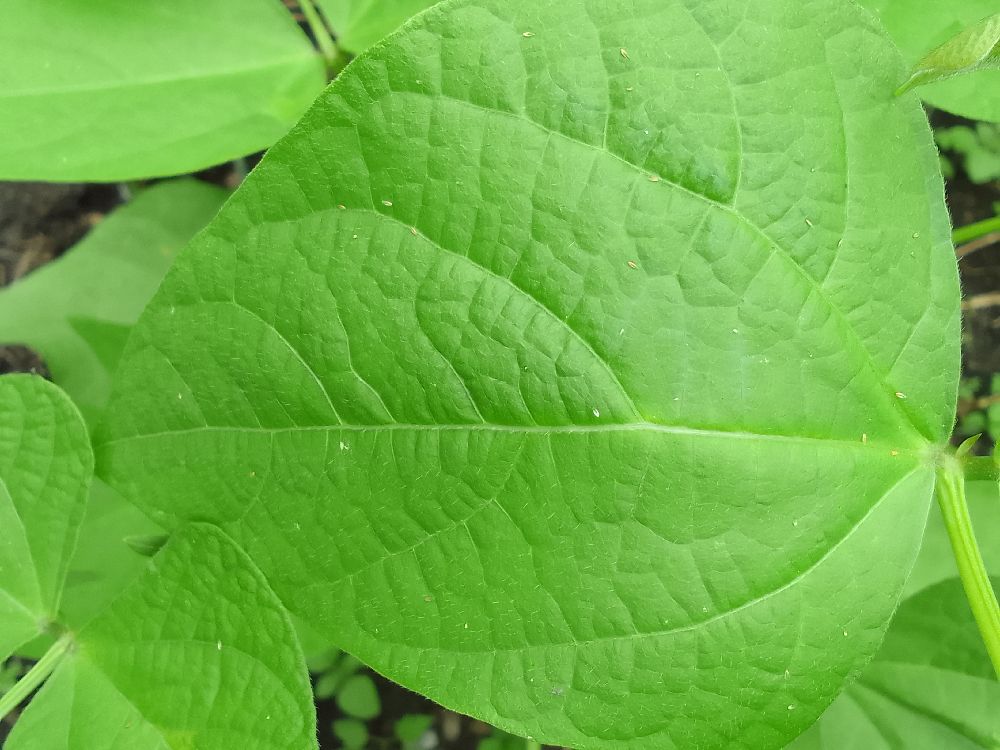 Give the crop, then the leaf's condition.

common bean, healthy
